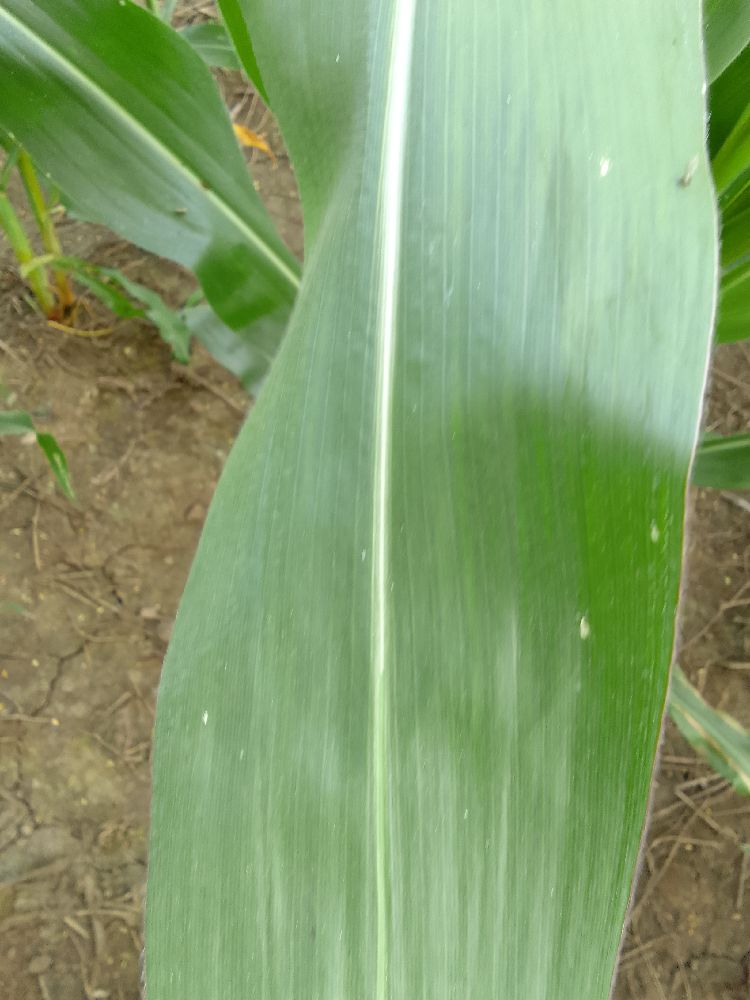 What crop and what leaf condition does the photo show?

maize, healthy
